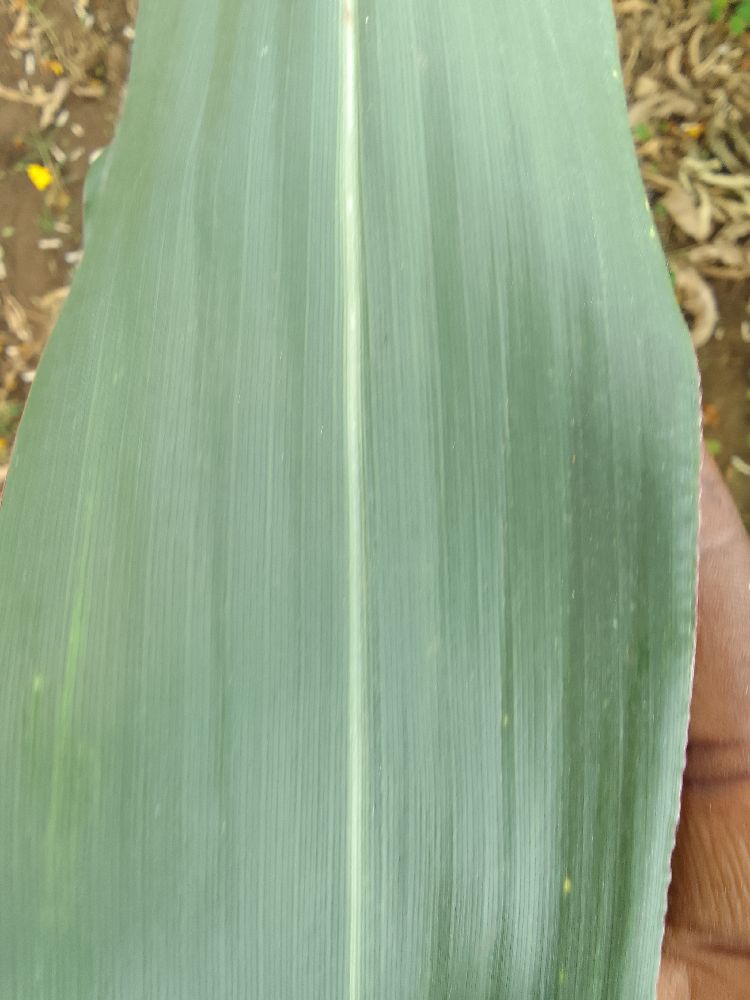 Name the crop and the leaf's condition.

maize, healthy
